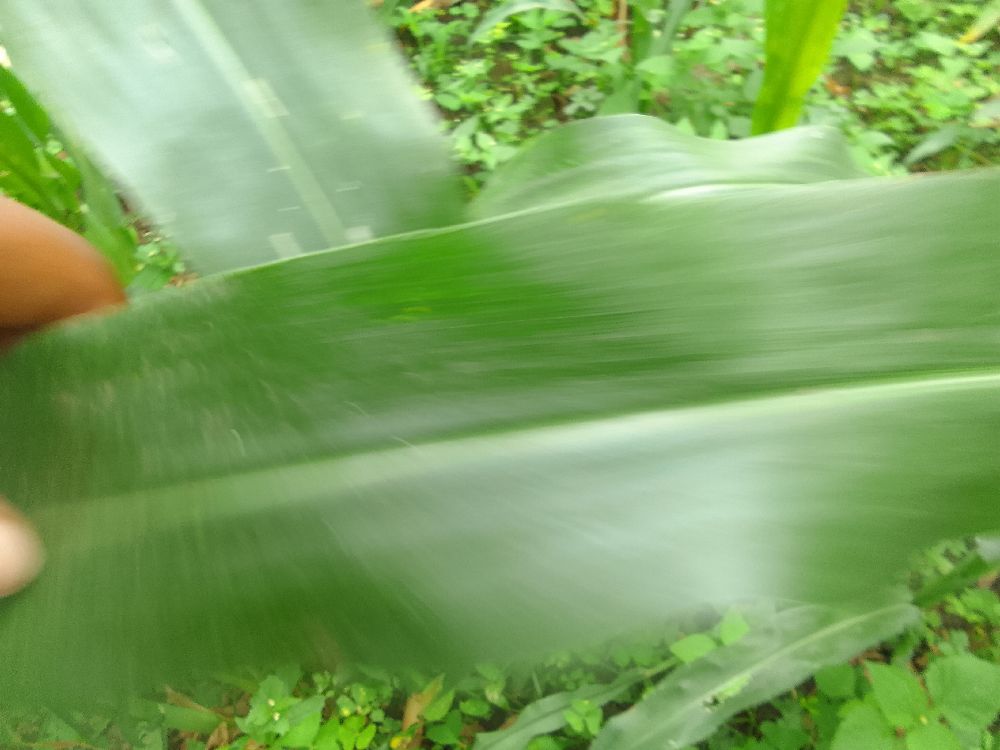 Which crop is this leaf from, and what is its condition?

maize, healthy
